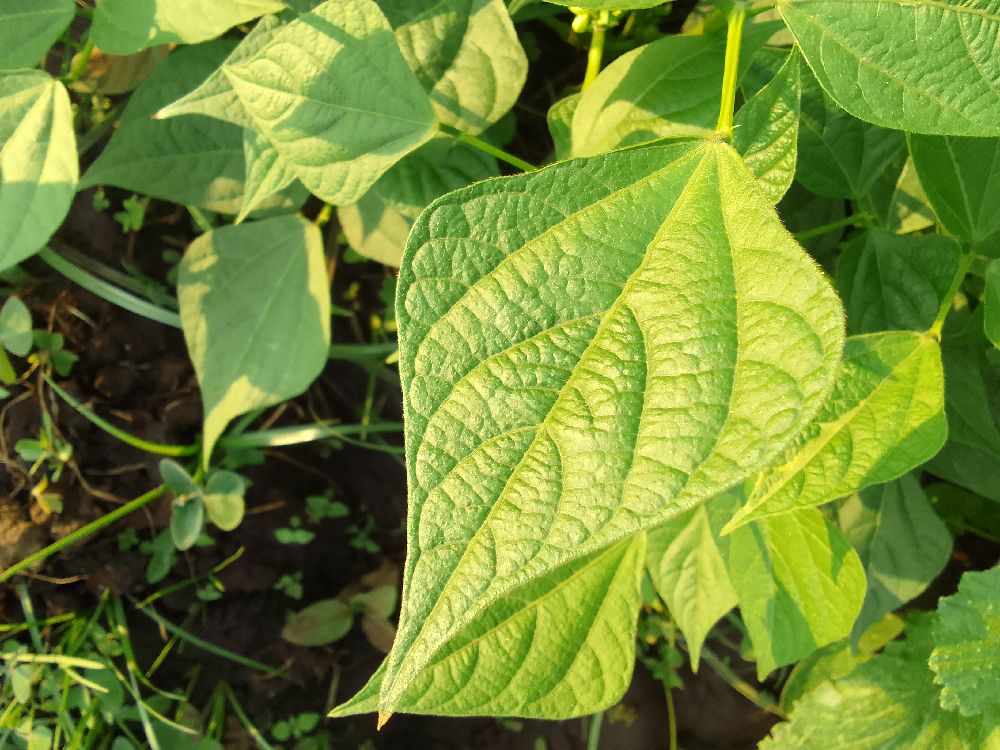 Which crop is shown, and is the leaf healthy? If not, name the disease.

common bean, healthy
